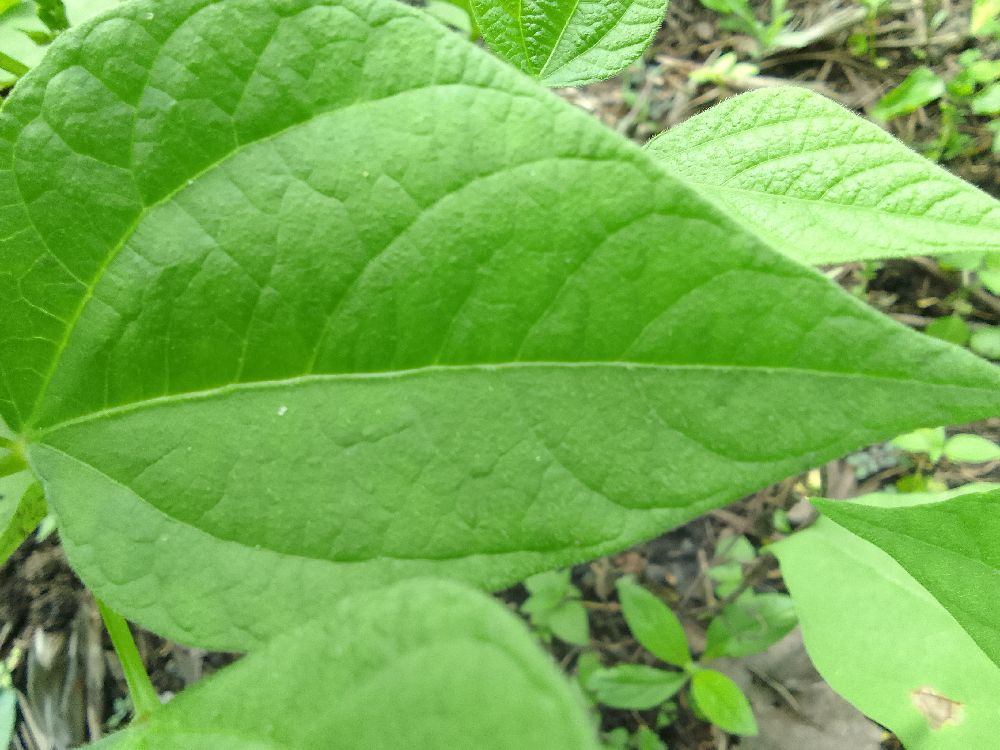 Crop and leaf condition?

common bean, healthy
